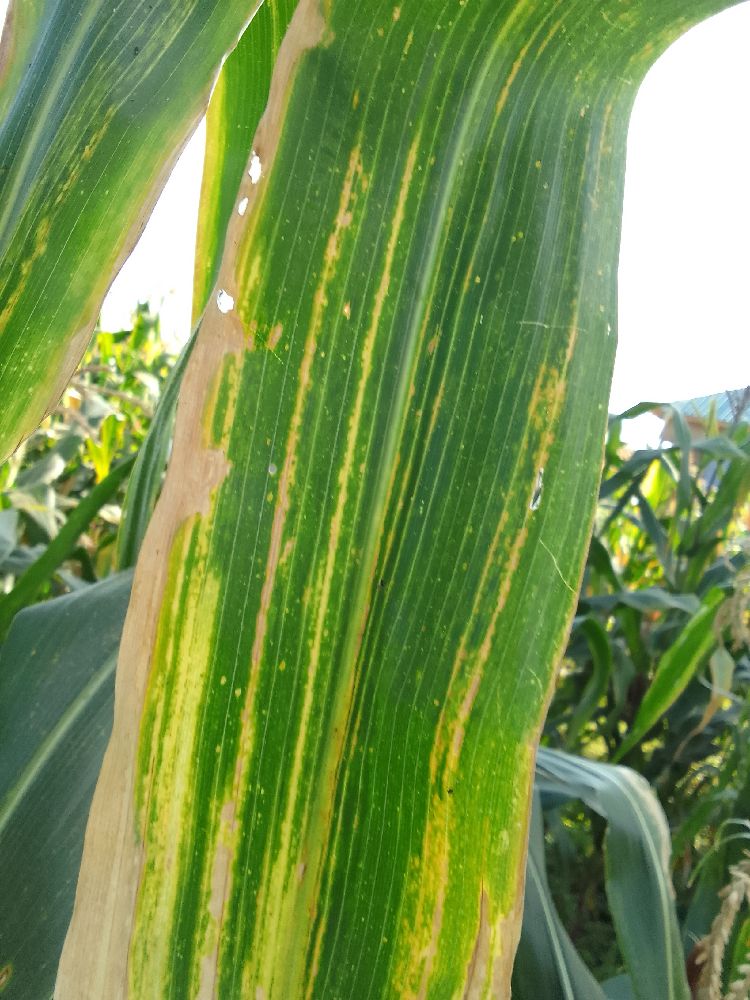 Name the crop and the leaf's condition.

maize, maize lethal necrosis
